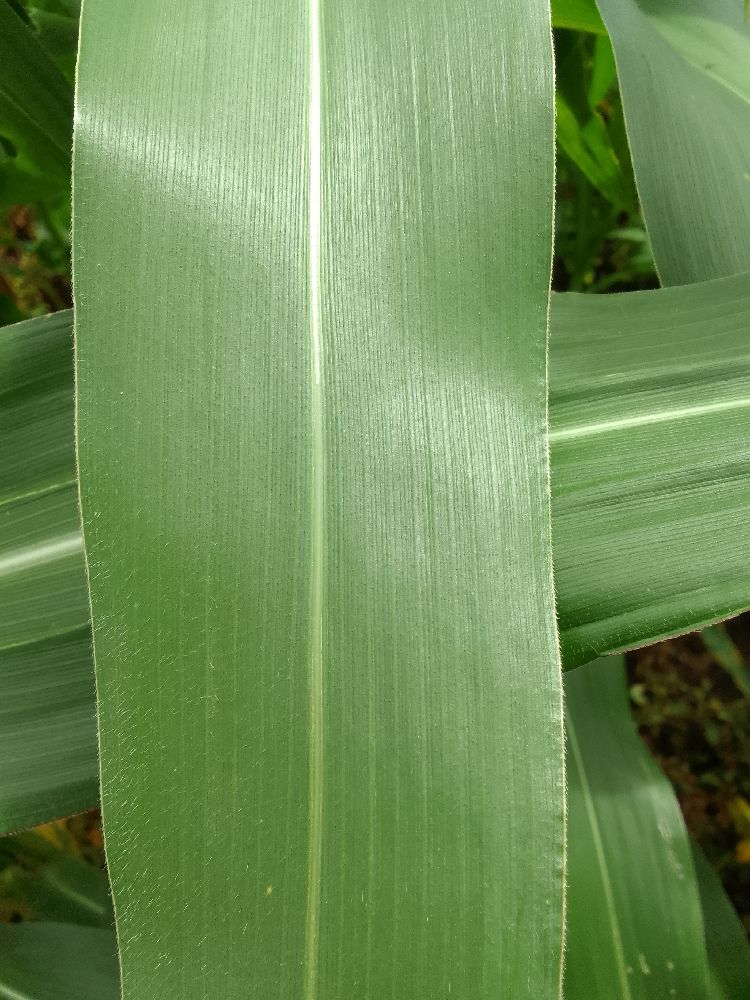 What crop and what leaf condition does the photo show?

maize, healthy
